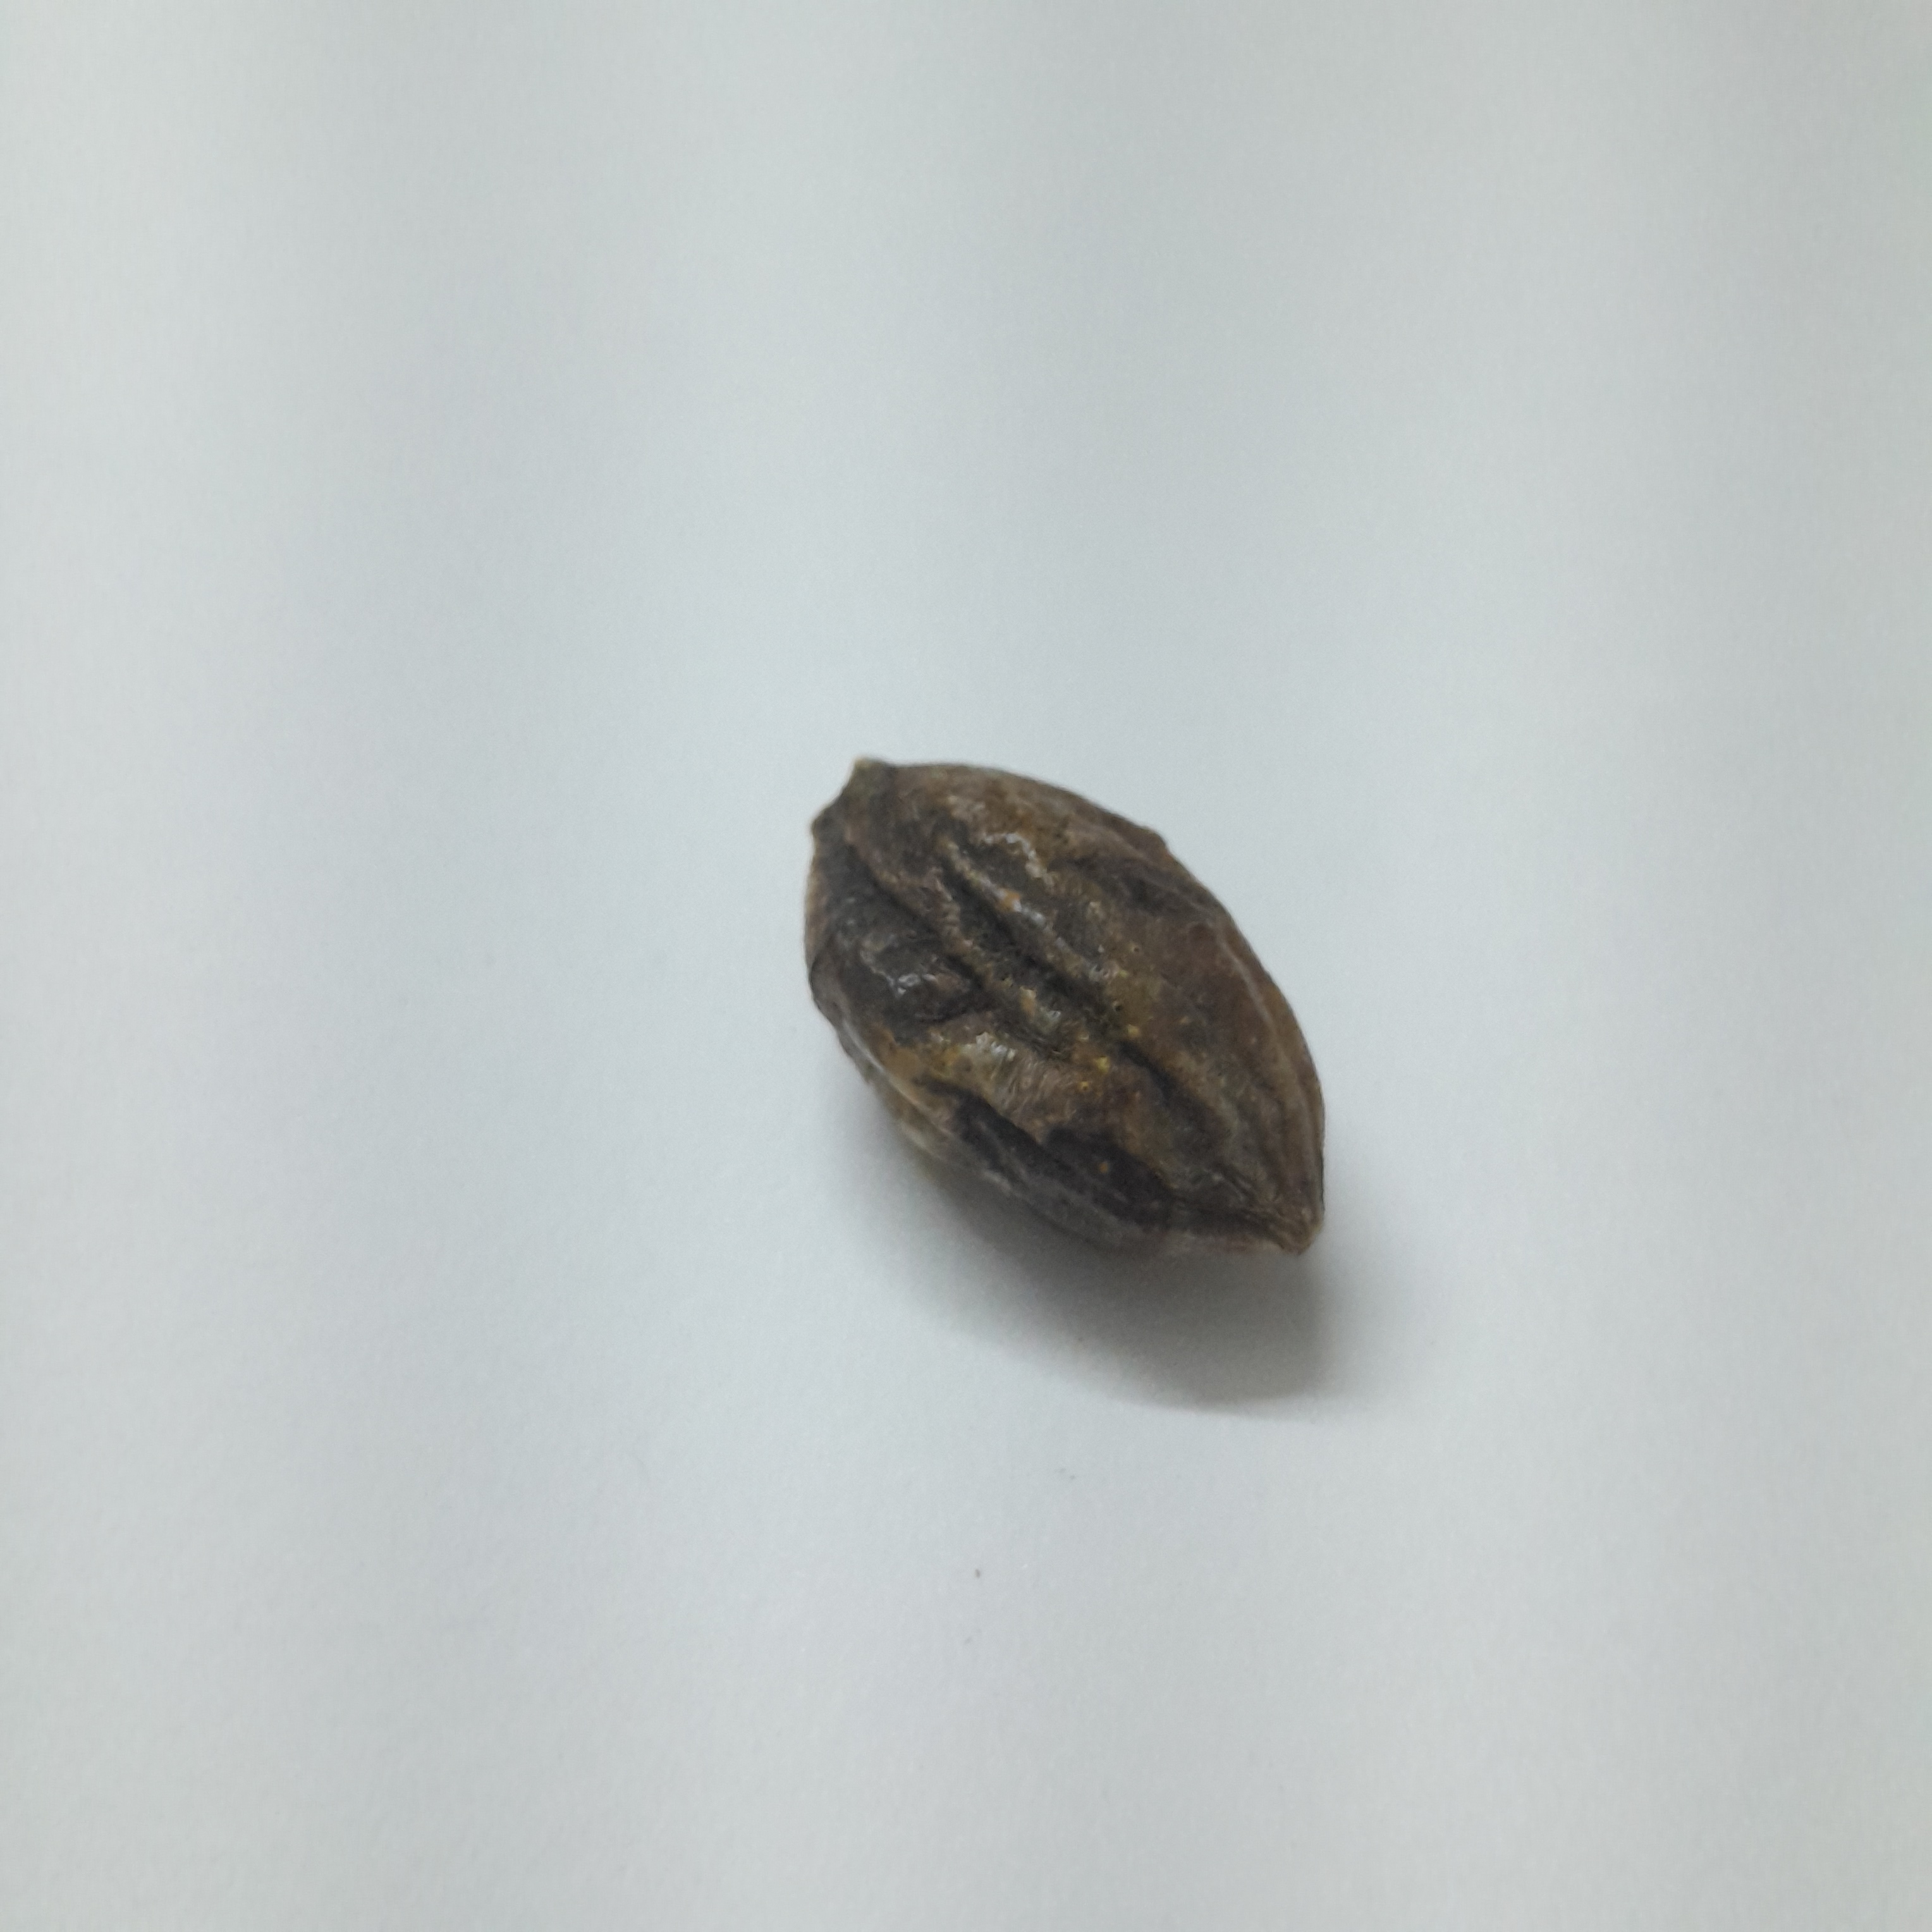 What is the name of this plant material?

hirdaa
